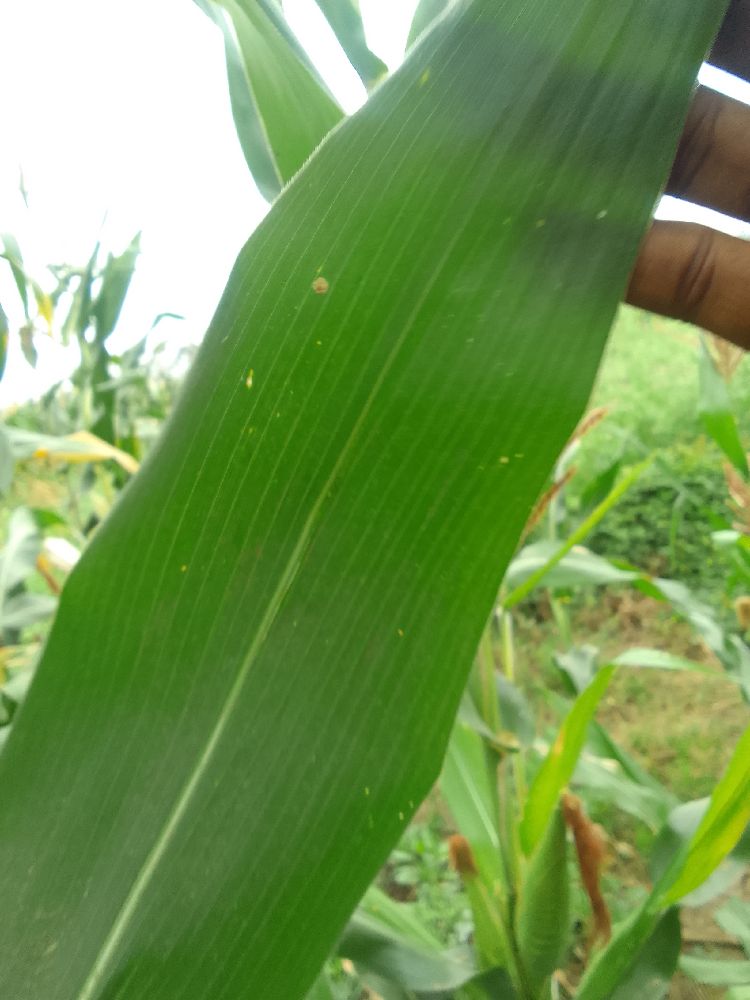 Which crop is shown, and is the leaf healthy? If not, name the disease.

maize, healthy
